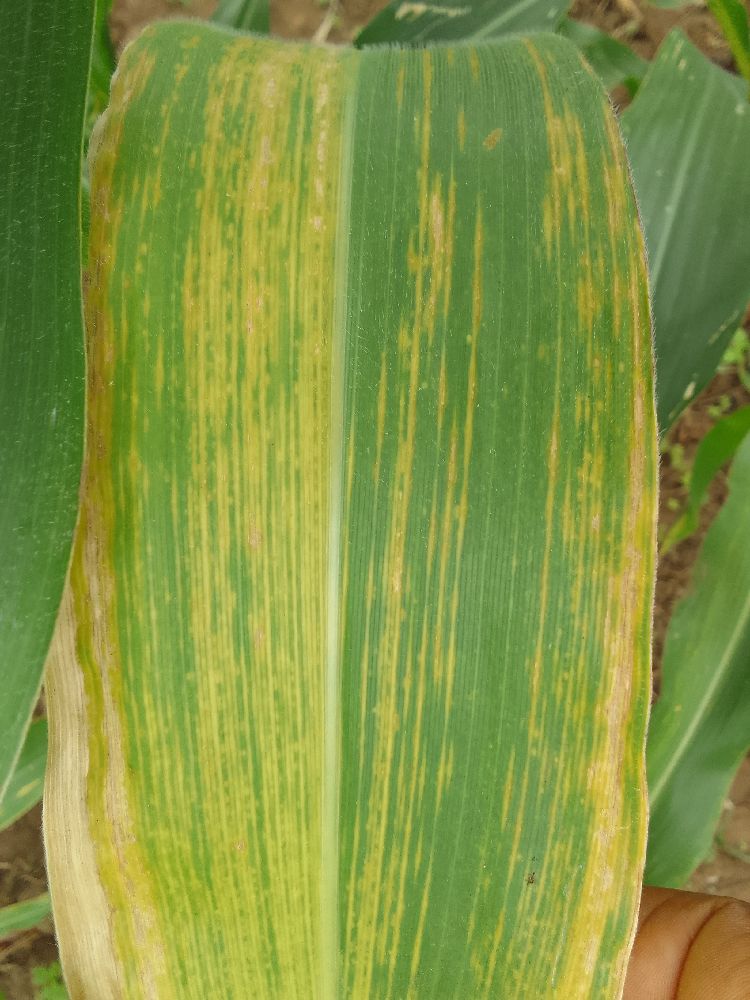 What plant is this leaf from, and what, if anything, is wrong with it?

maize, maize lethal necrosis
